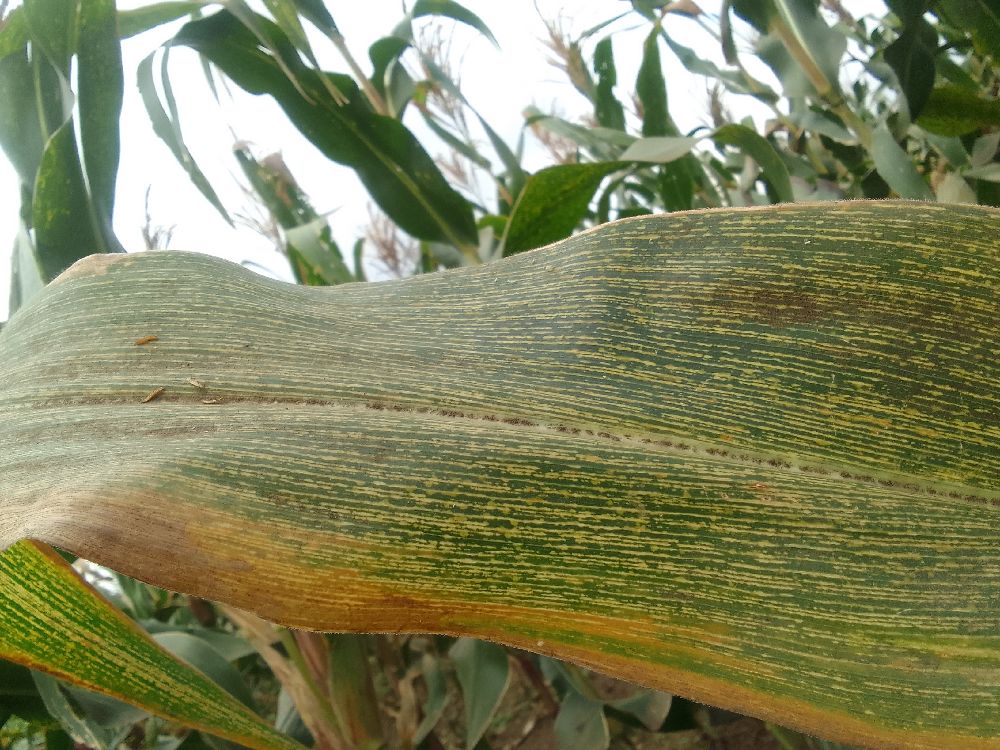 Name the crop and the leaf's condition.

maize, maize streak virus
